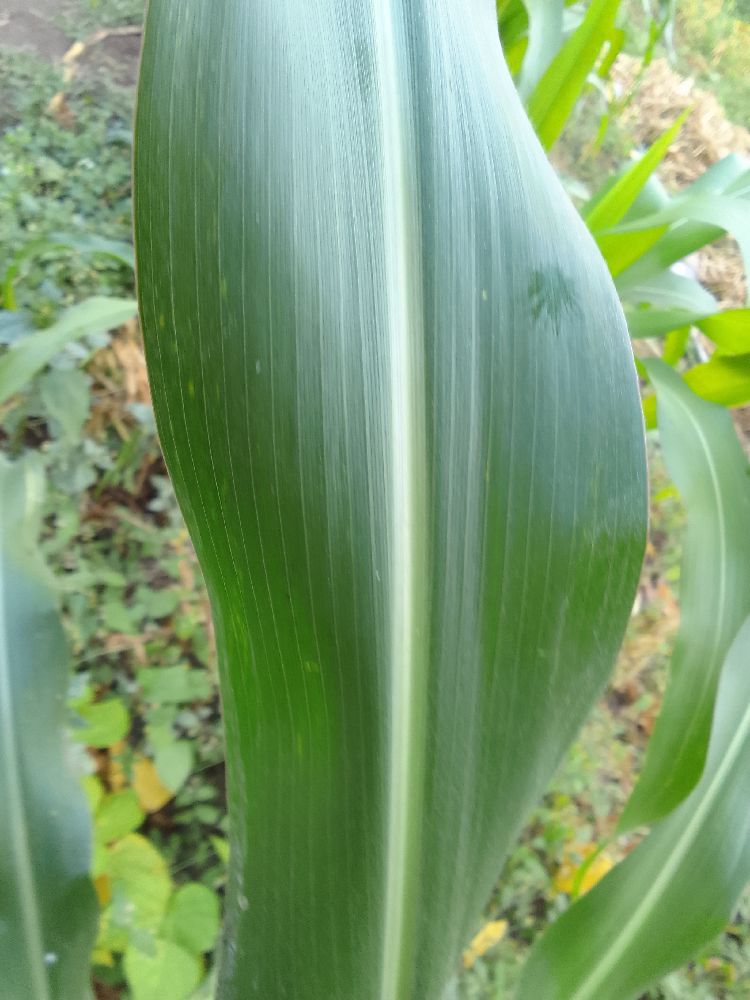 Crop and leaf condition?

maize, healthy
